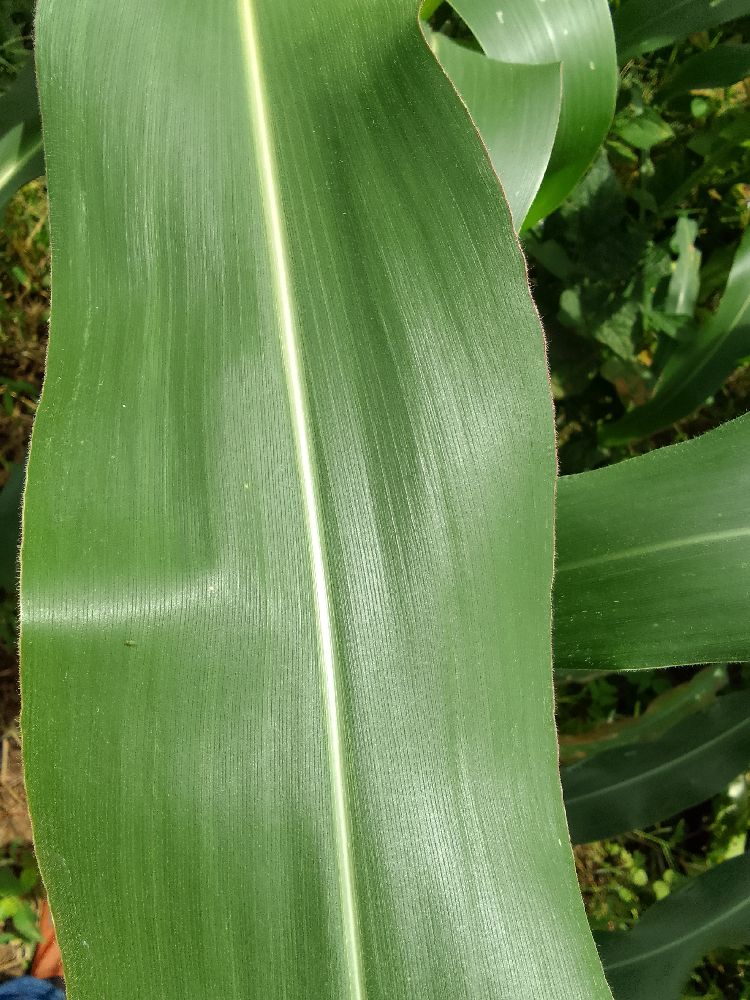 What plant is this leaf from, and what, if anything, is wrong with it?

maize, healthy
